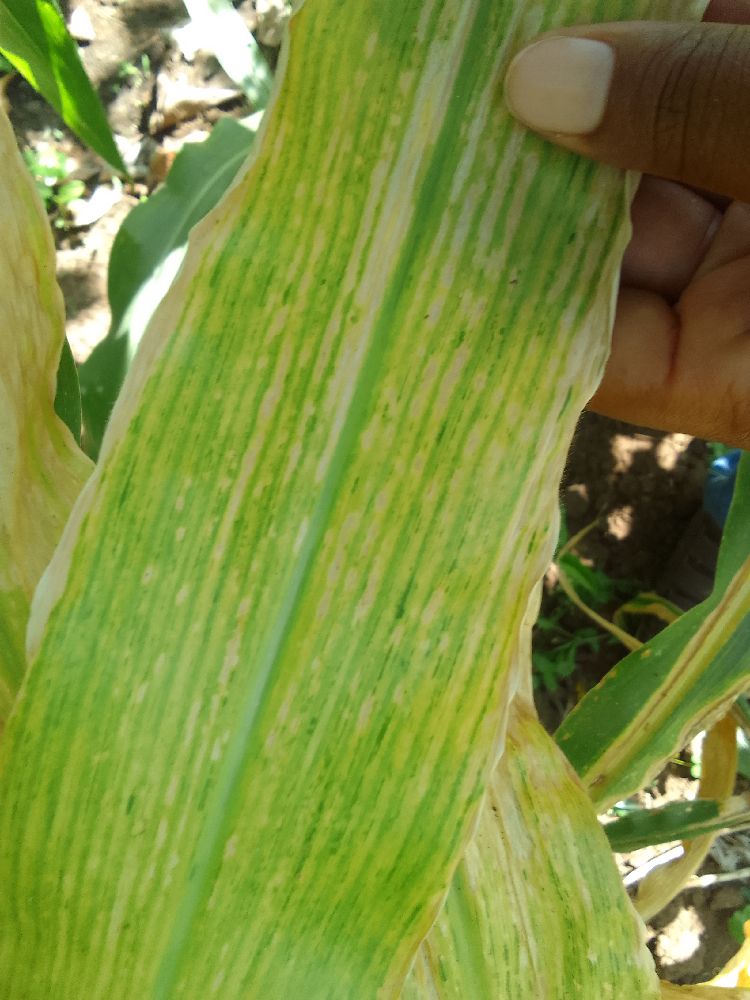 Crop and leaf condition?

maize, maize lethal necrosis
